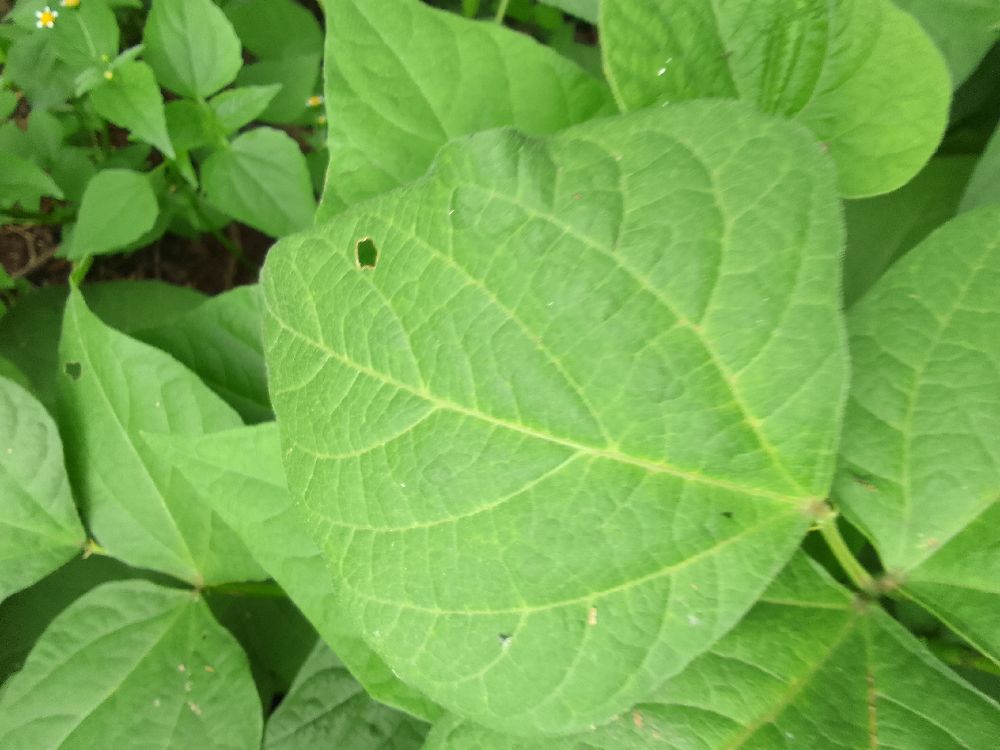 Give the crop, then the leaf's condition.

common bean, healthy
